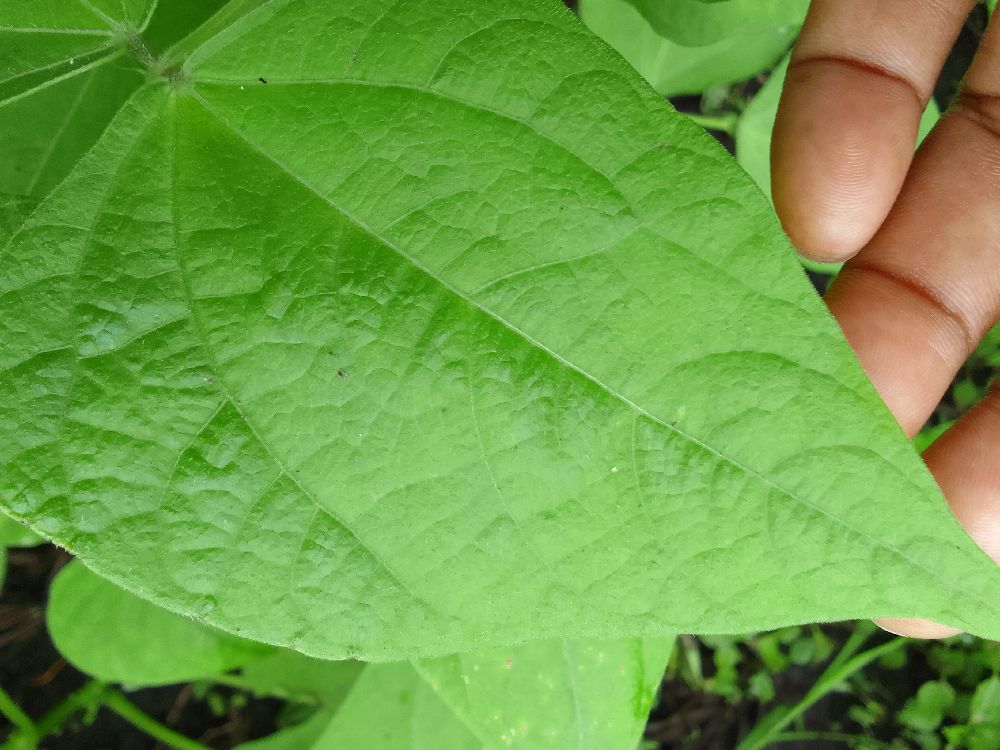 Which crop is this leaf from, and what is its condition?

common bean, healthy
